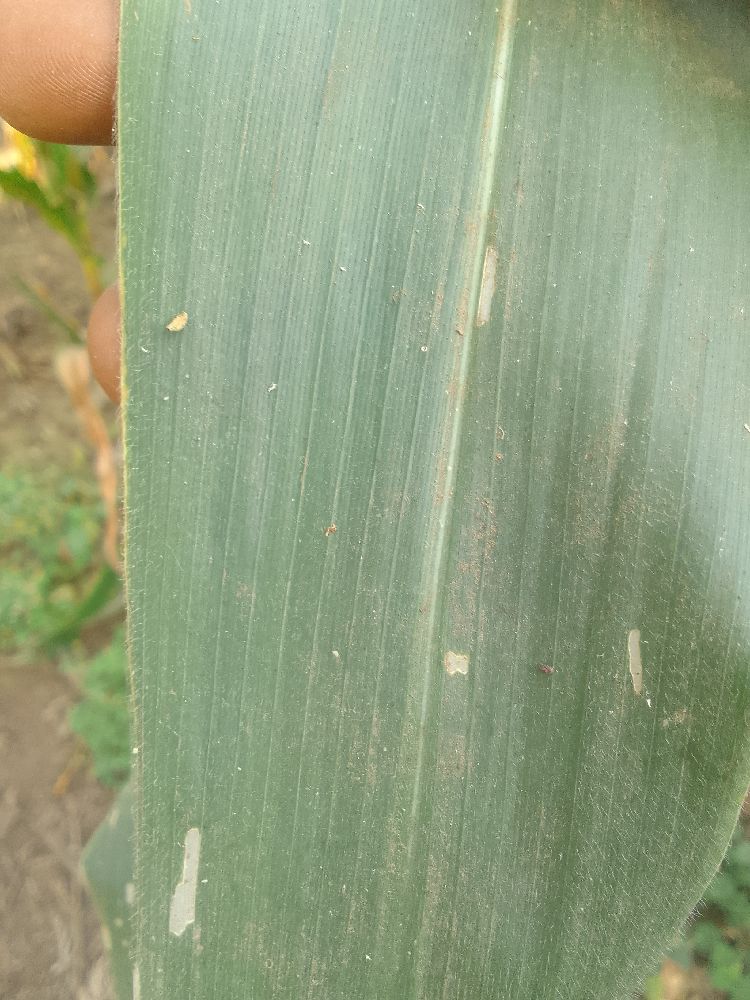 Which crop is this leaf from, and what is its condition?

maize, healthy
